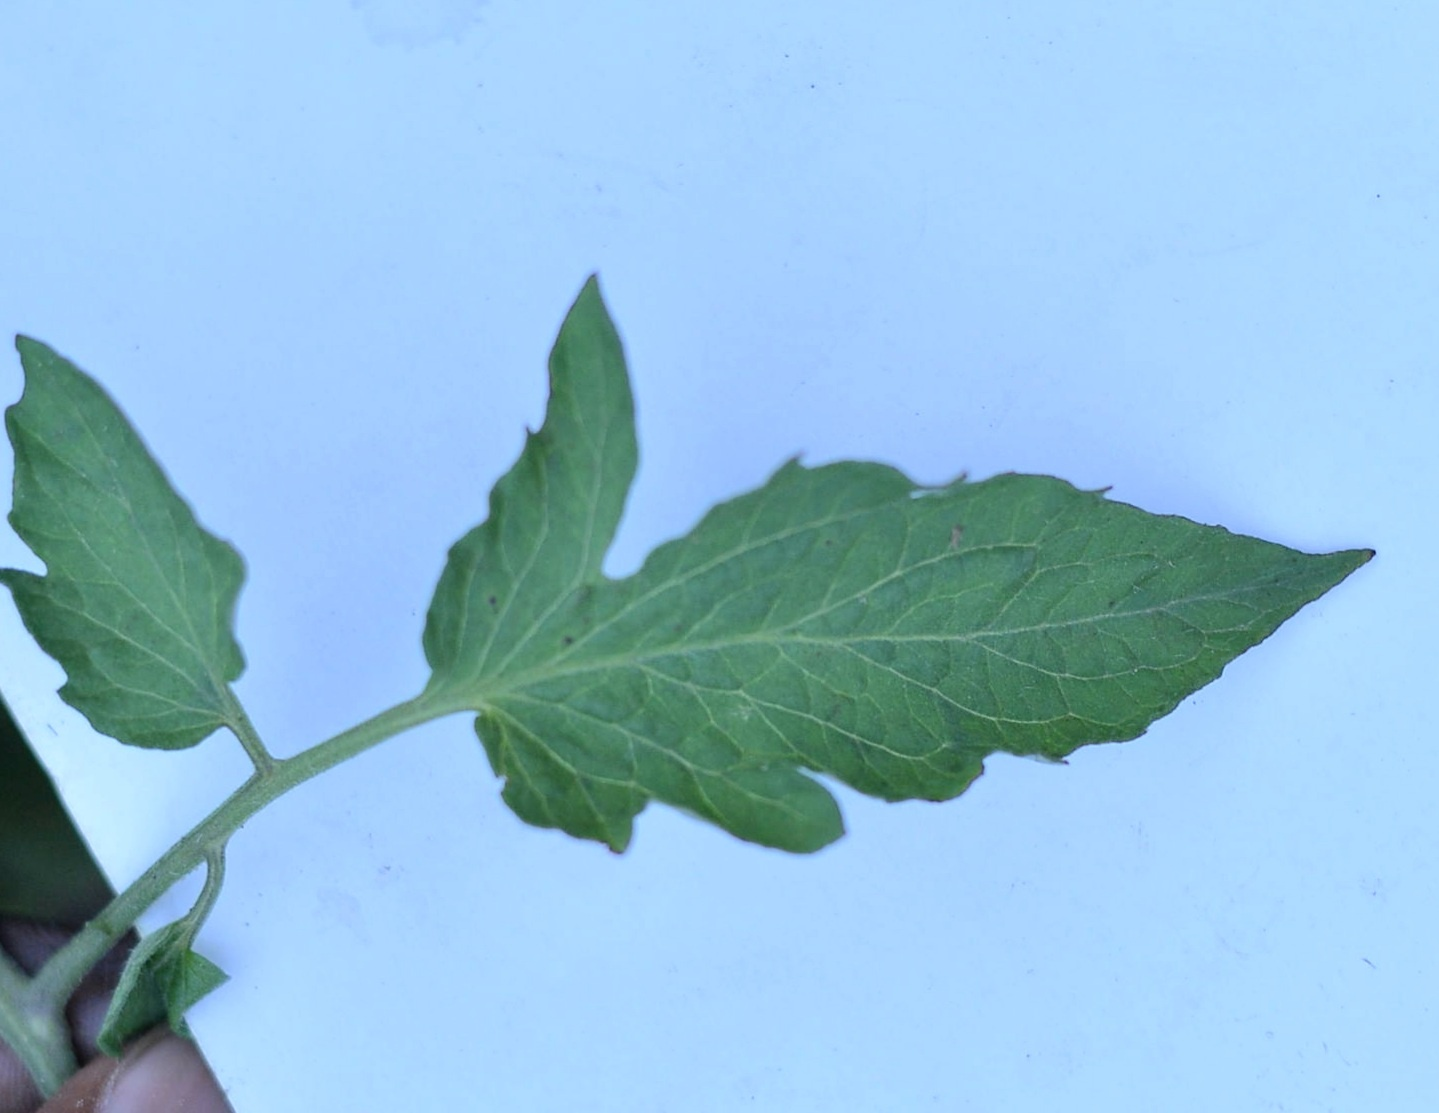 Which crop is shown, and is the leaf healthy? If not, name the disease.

tomato, healthy
